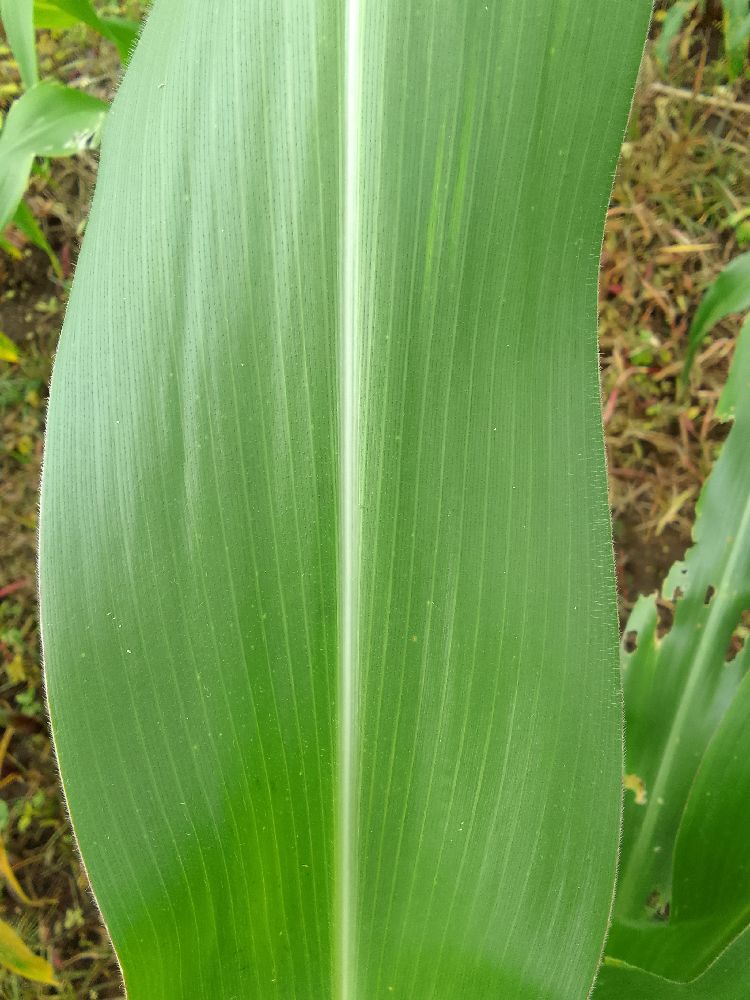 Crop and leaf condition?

maize, healthy
